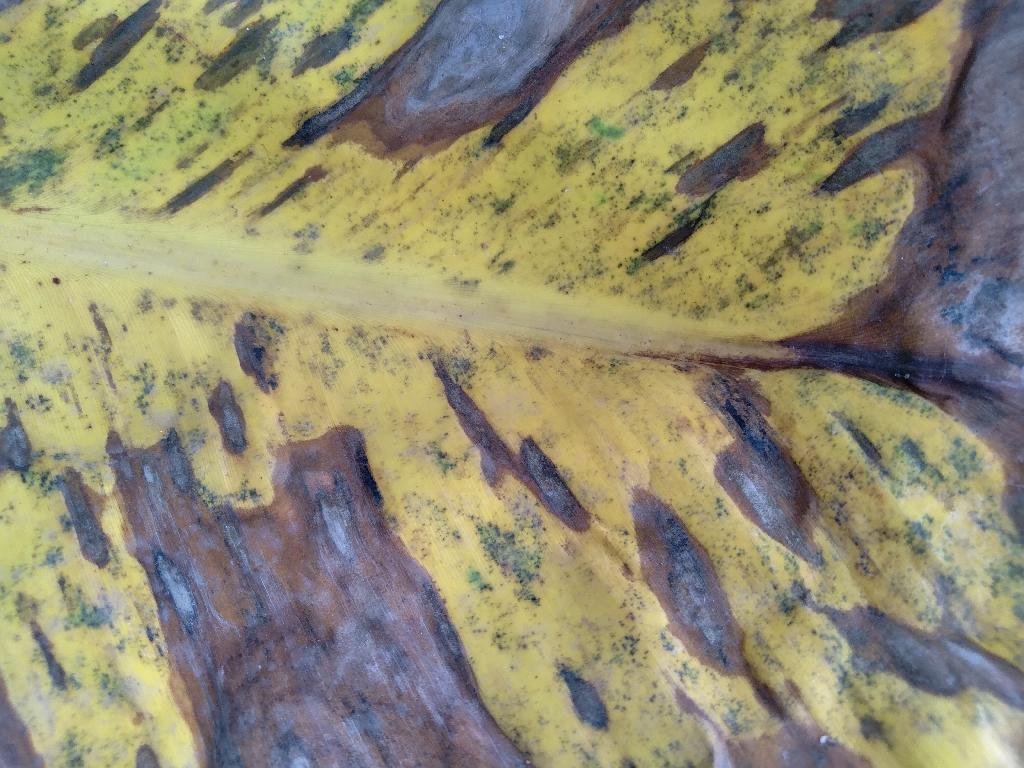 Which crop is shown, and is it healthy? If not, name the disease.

banana, black sigatoka
